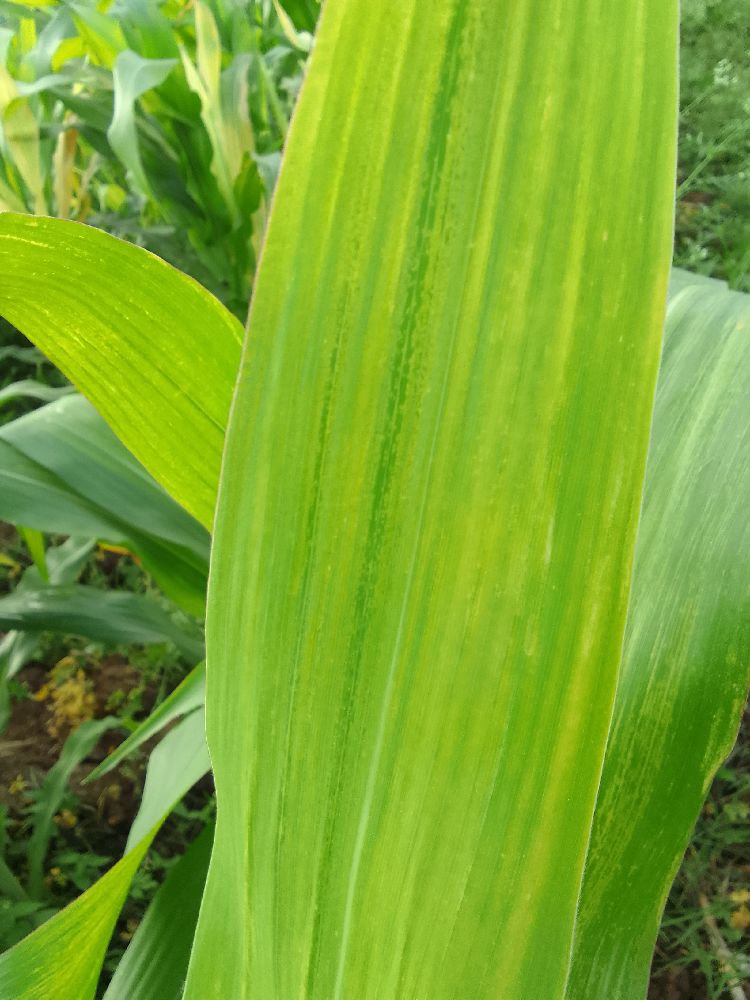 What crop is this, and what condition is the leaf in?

maize, maize lethal necrosis
